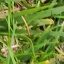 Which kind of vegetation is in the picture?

grass
